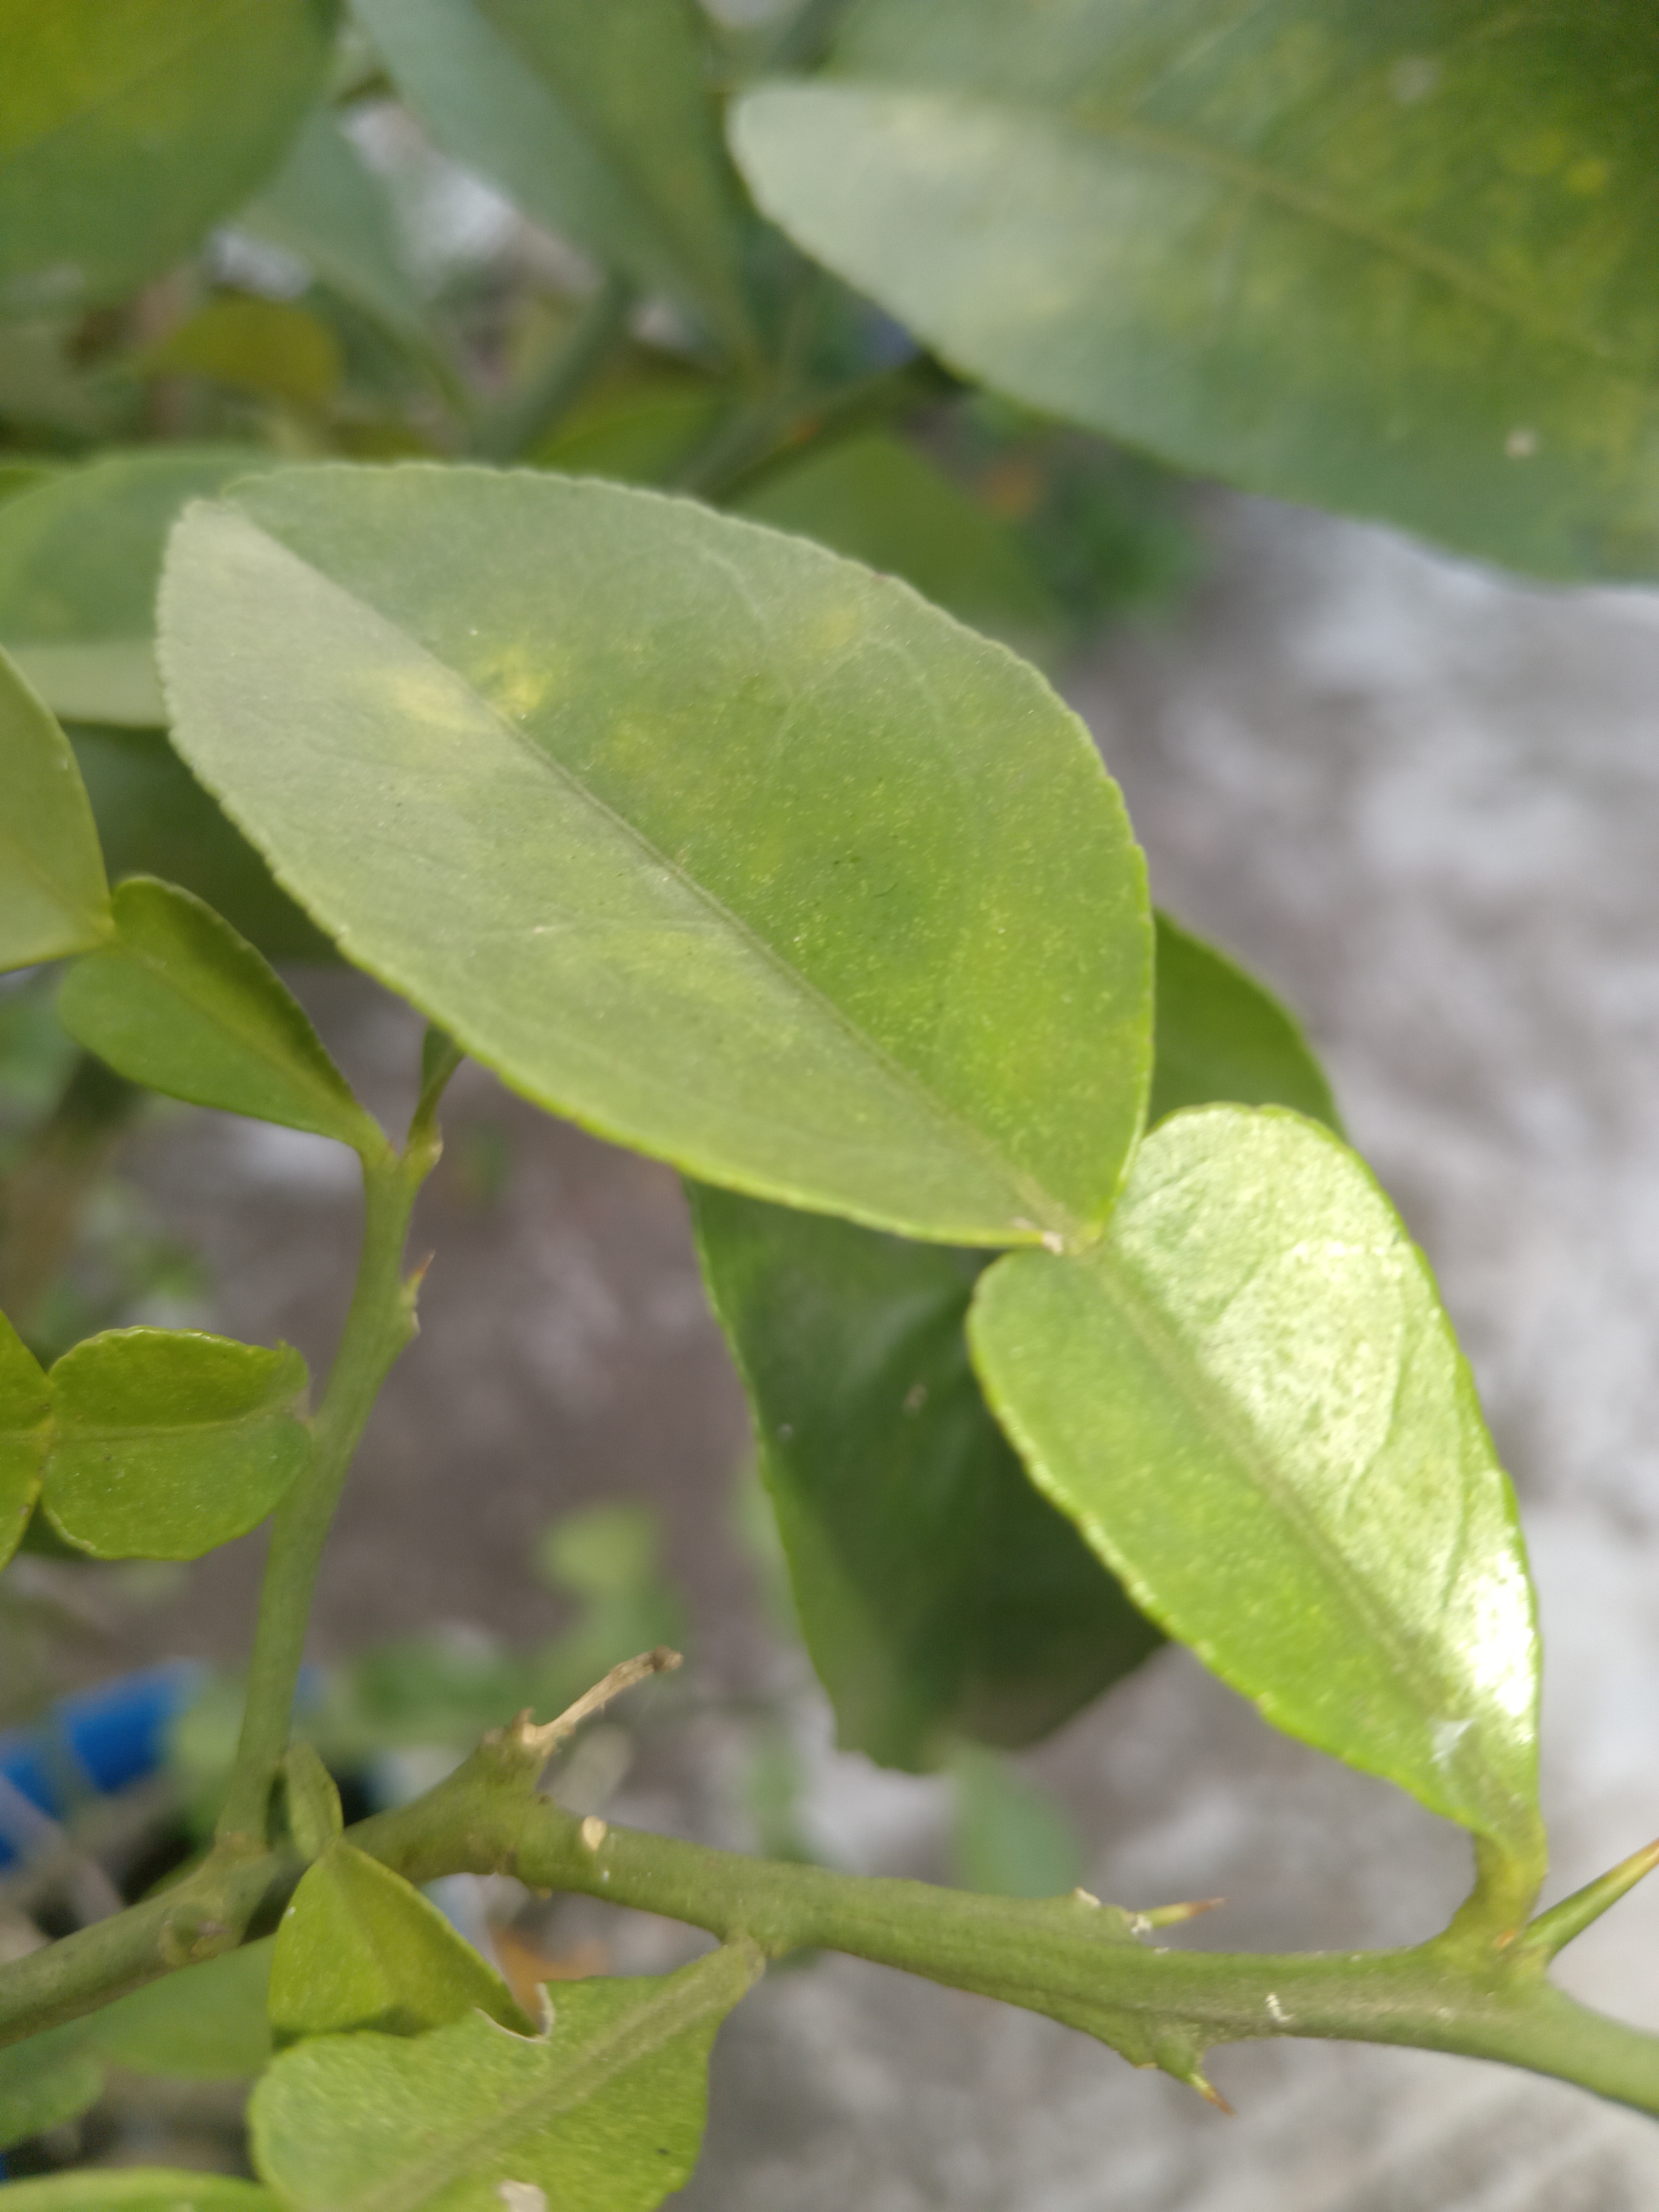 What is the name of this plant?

lemon
